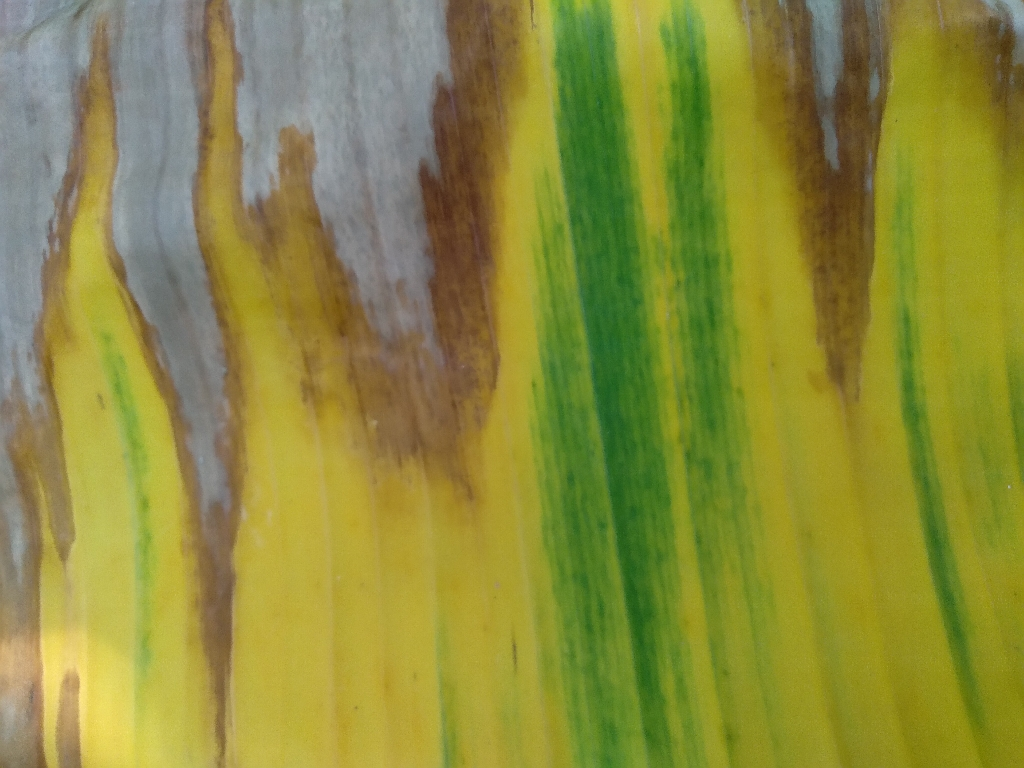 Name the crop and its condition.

banana, fusarium wilt race 1
